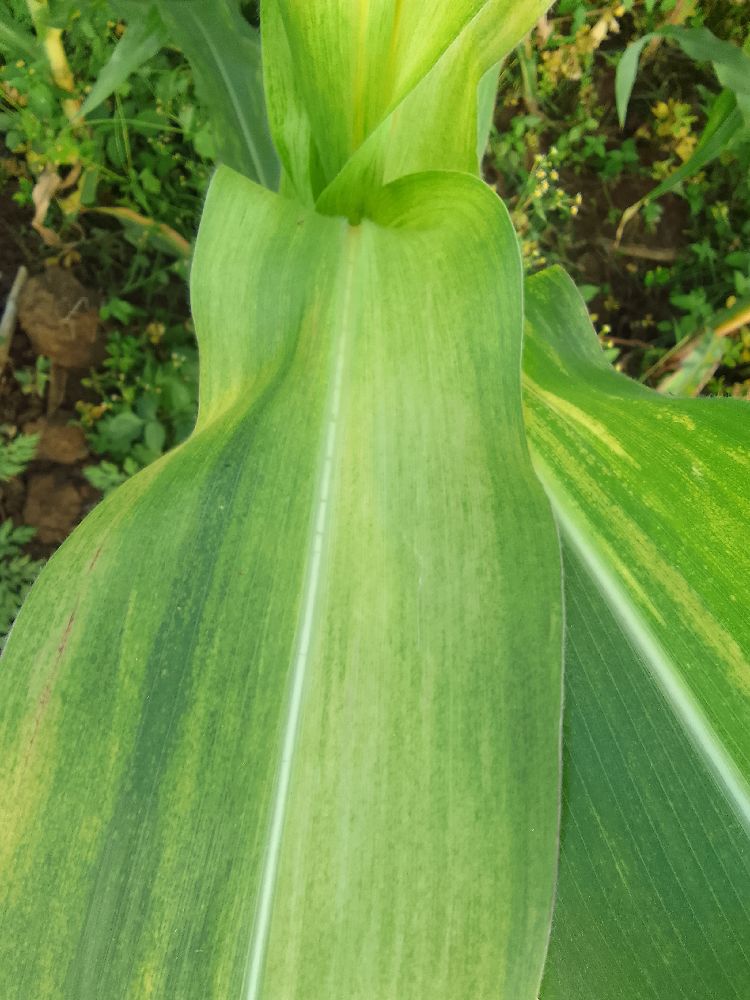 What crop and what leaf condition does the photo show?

maize, maize lethal necrosis
